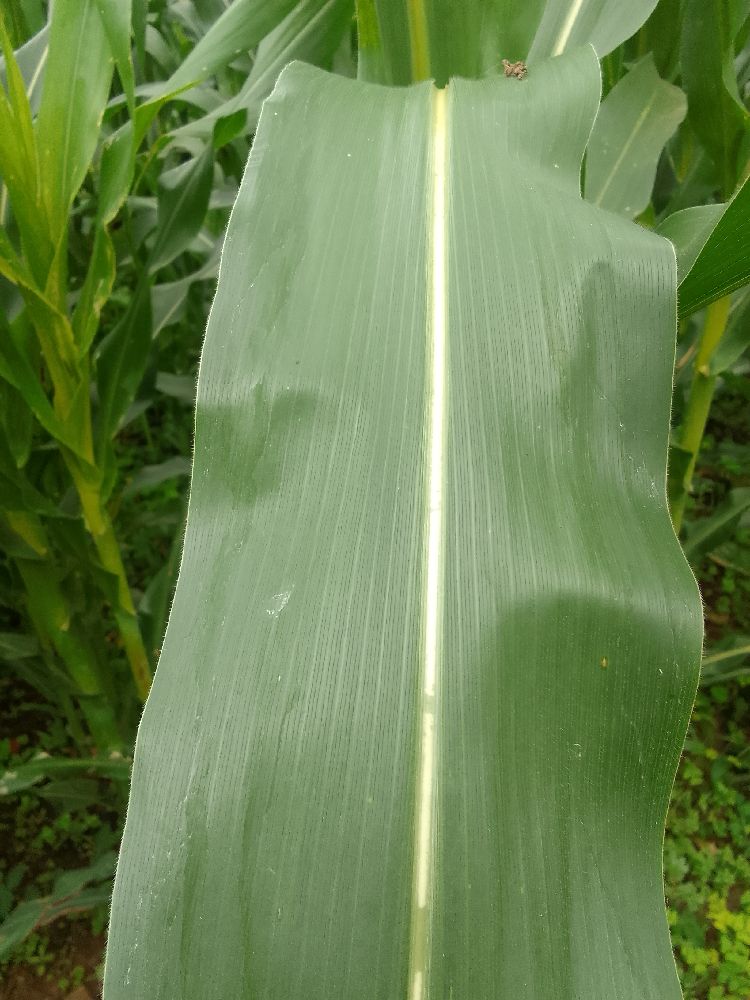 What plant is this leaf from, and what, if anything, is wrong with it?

maize, healthy
